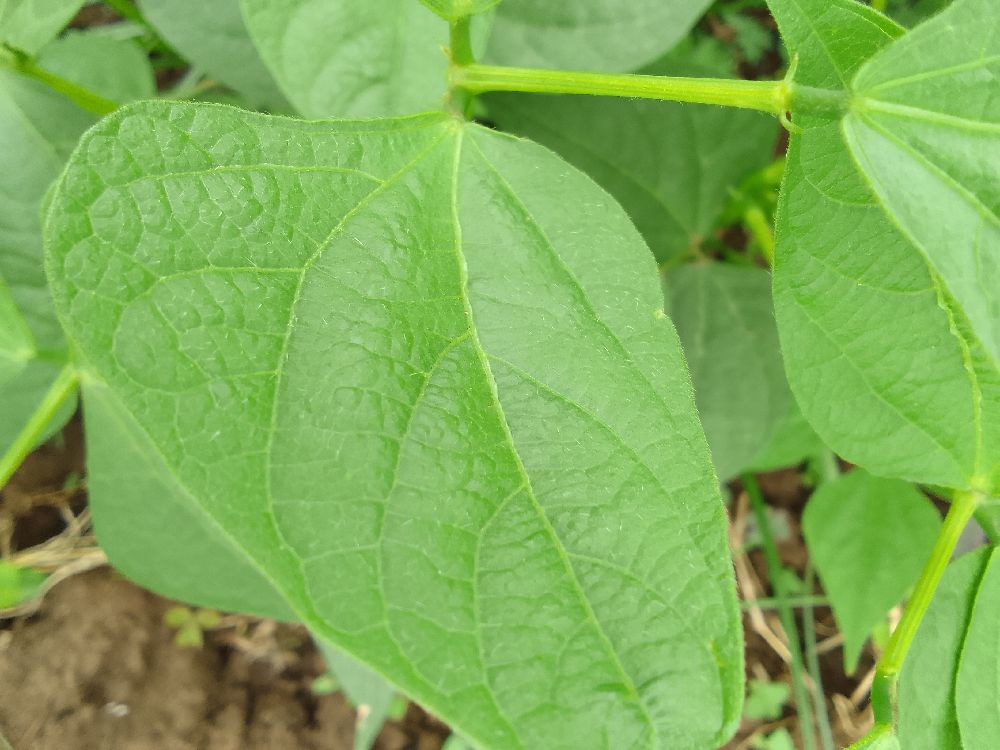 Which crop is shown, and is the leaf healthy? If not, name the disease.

common bean, healthy
